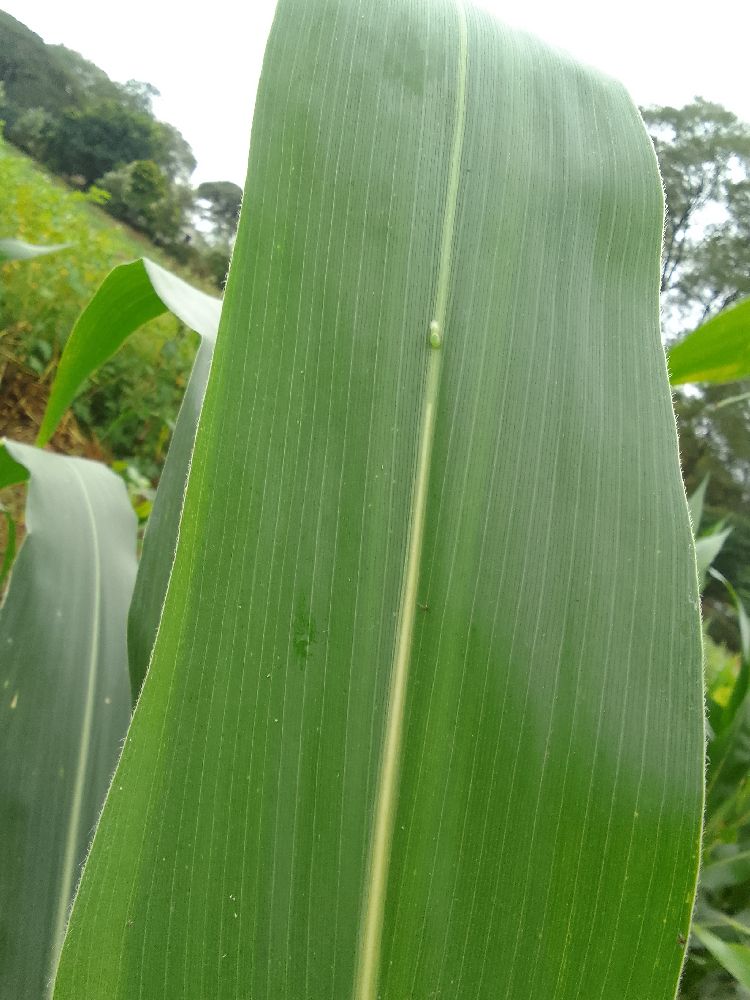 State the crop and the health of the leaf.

maize, healthy
